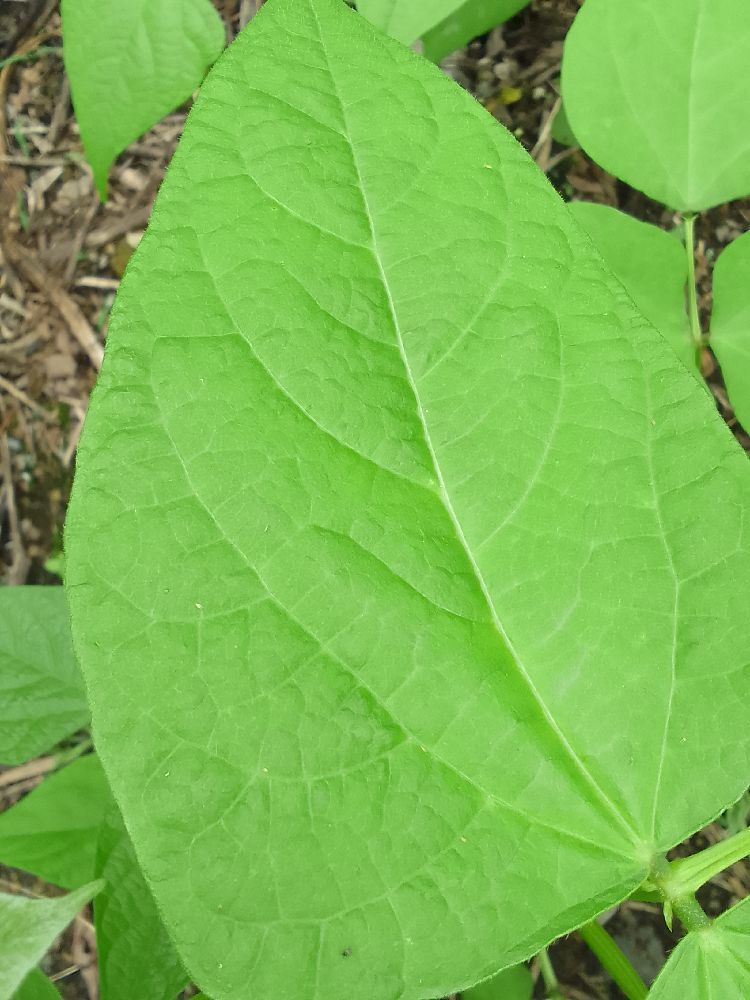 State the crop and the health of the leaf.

common bean, healthy
